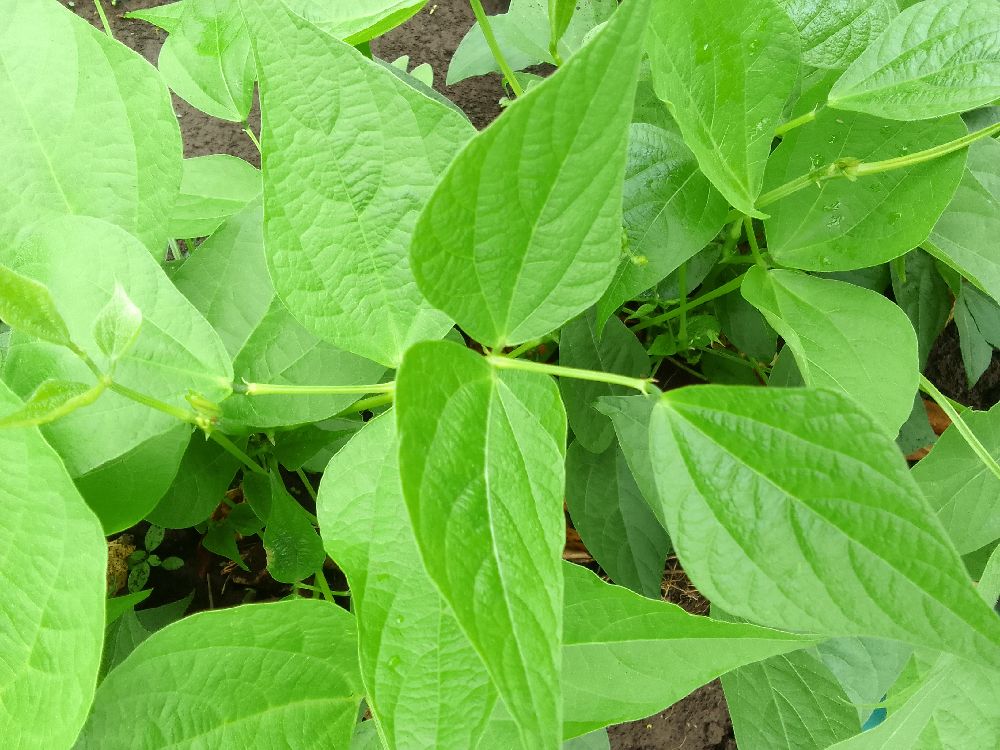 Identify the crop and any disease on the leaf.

common bean, healthy
